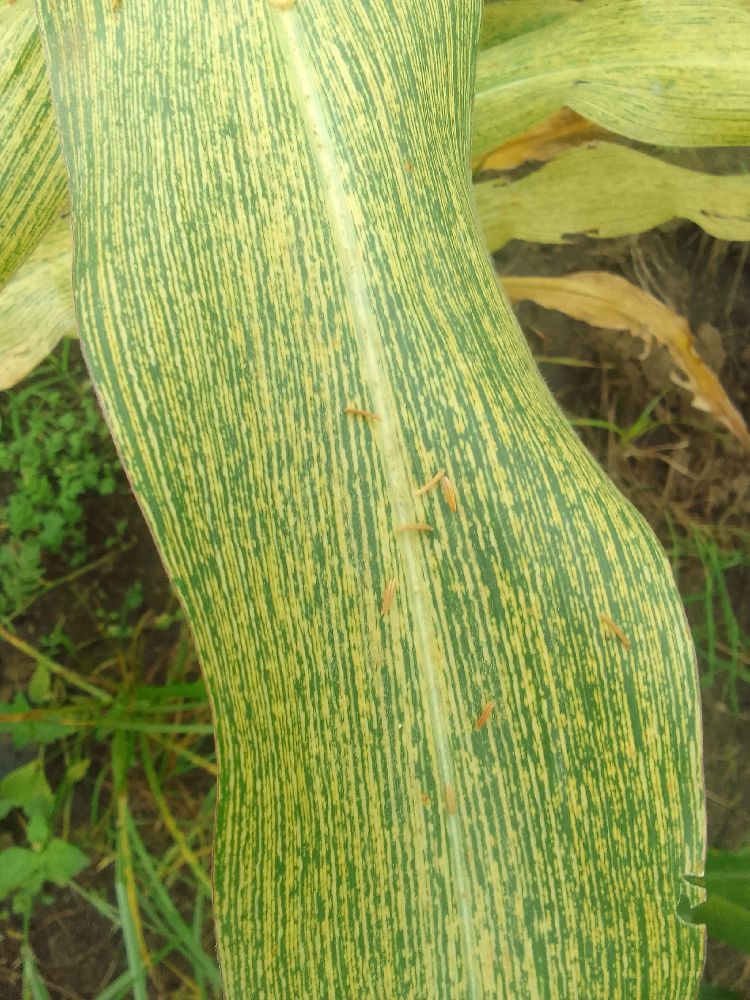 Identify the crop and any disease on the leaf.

maize, maize streak virus
